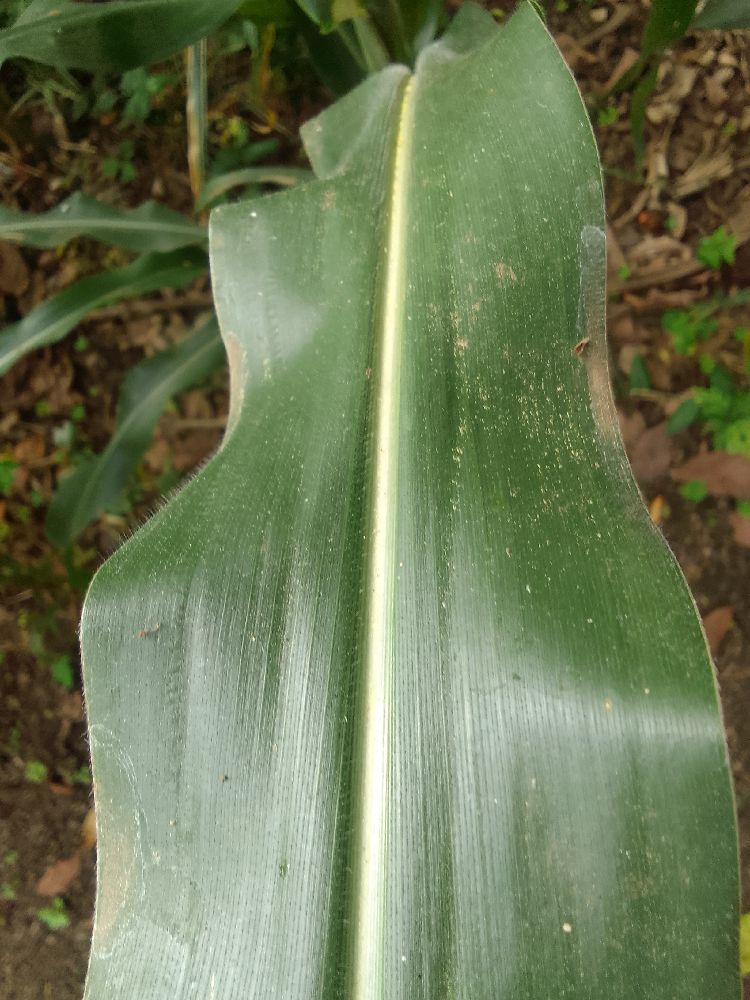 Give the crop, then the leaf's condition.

maize, healthy
